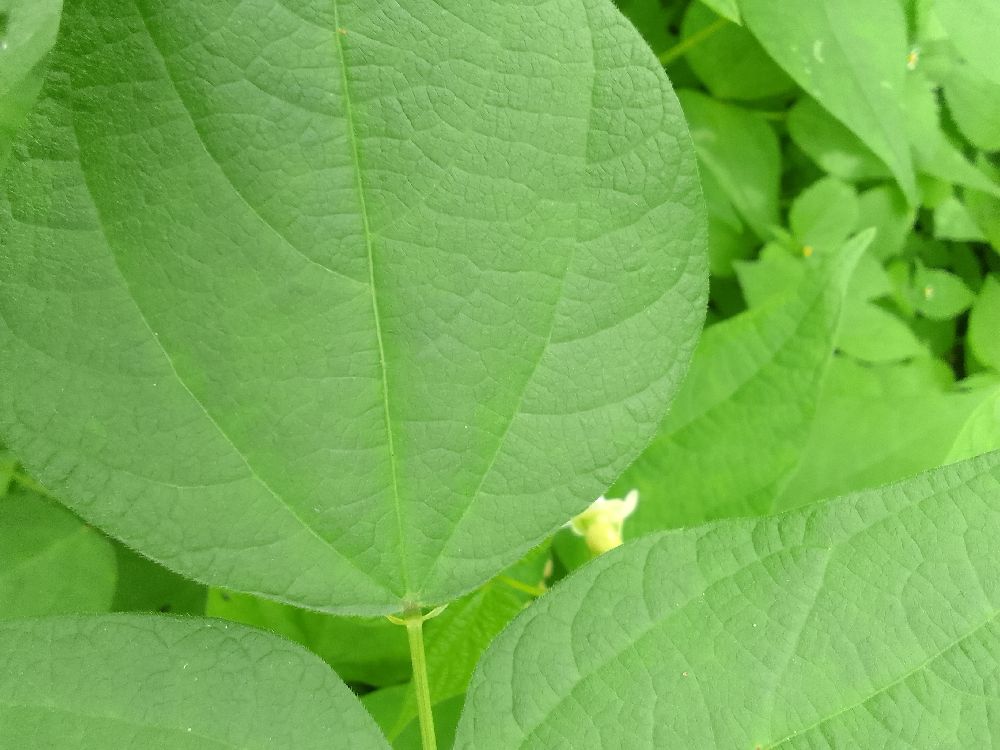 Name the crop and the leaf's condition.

common bean, healthy
